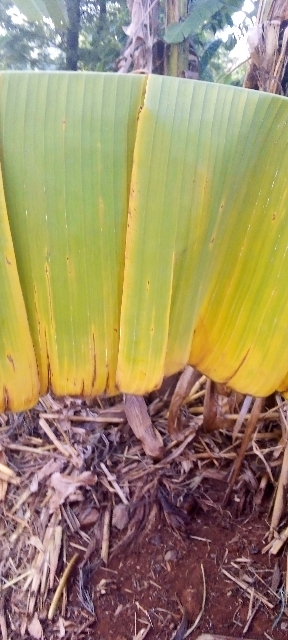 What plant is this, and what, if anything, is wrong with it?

banana, fusarium wilt race 1
